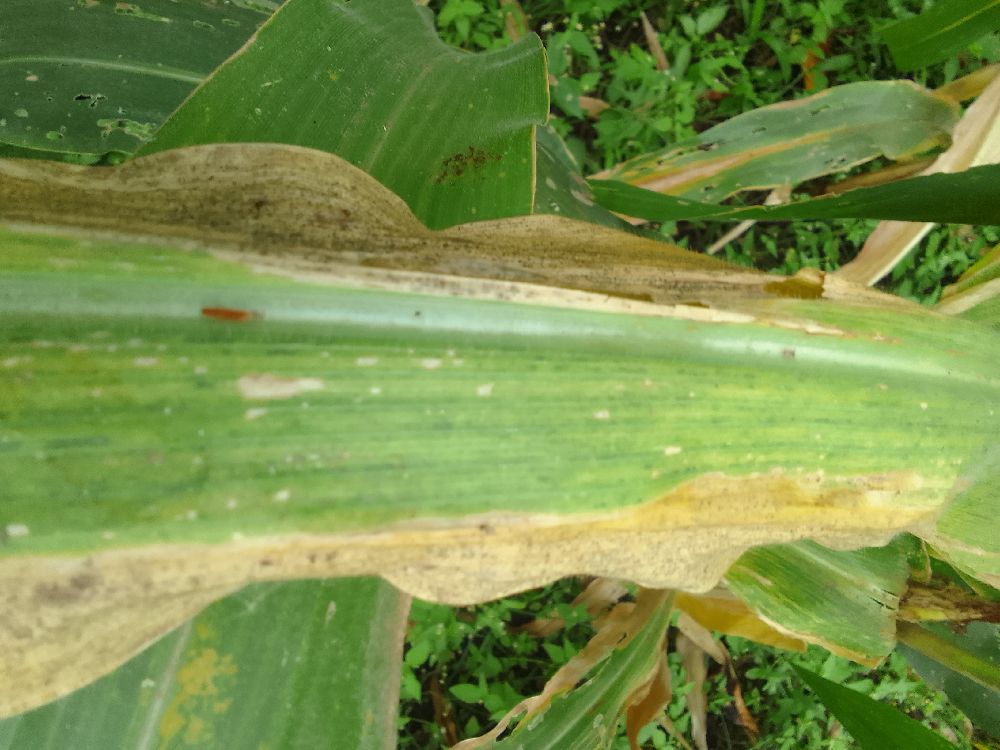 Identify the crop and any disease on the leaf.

maize, maize lethal necrosis
